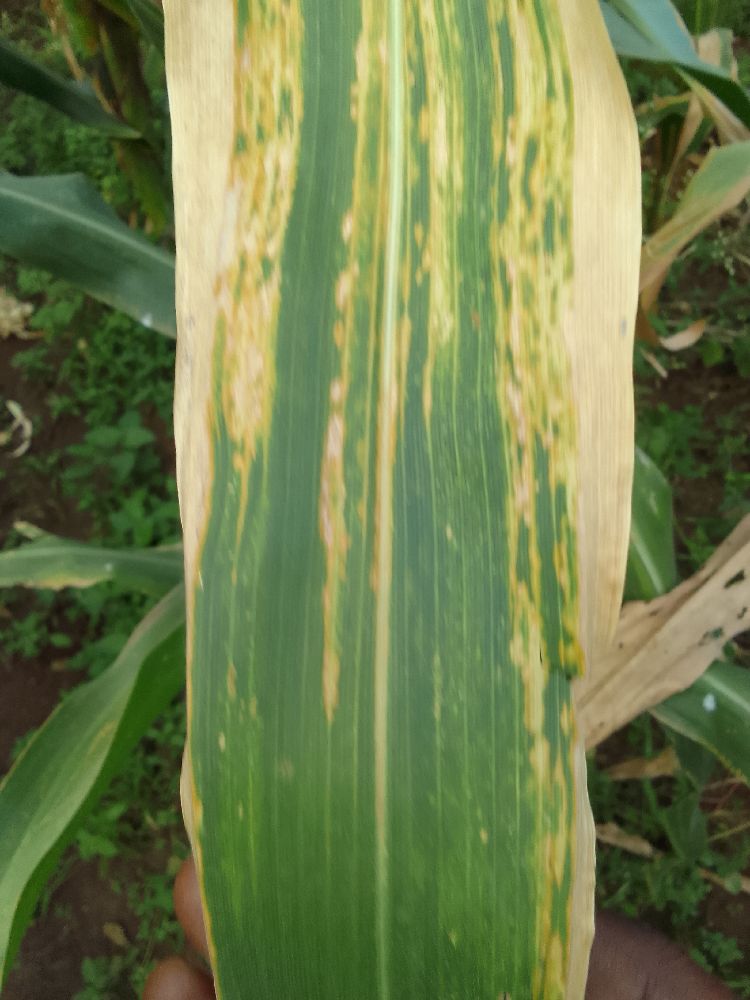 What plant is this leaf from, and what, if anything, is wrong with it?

maize, maize lethal necrosis
